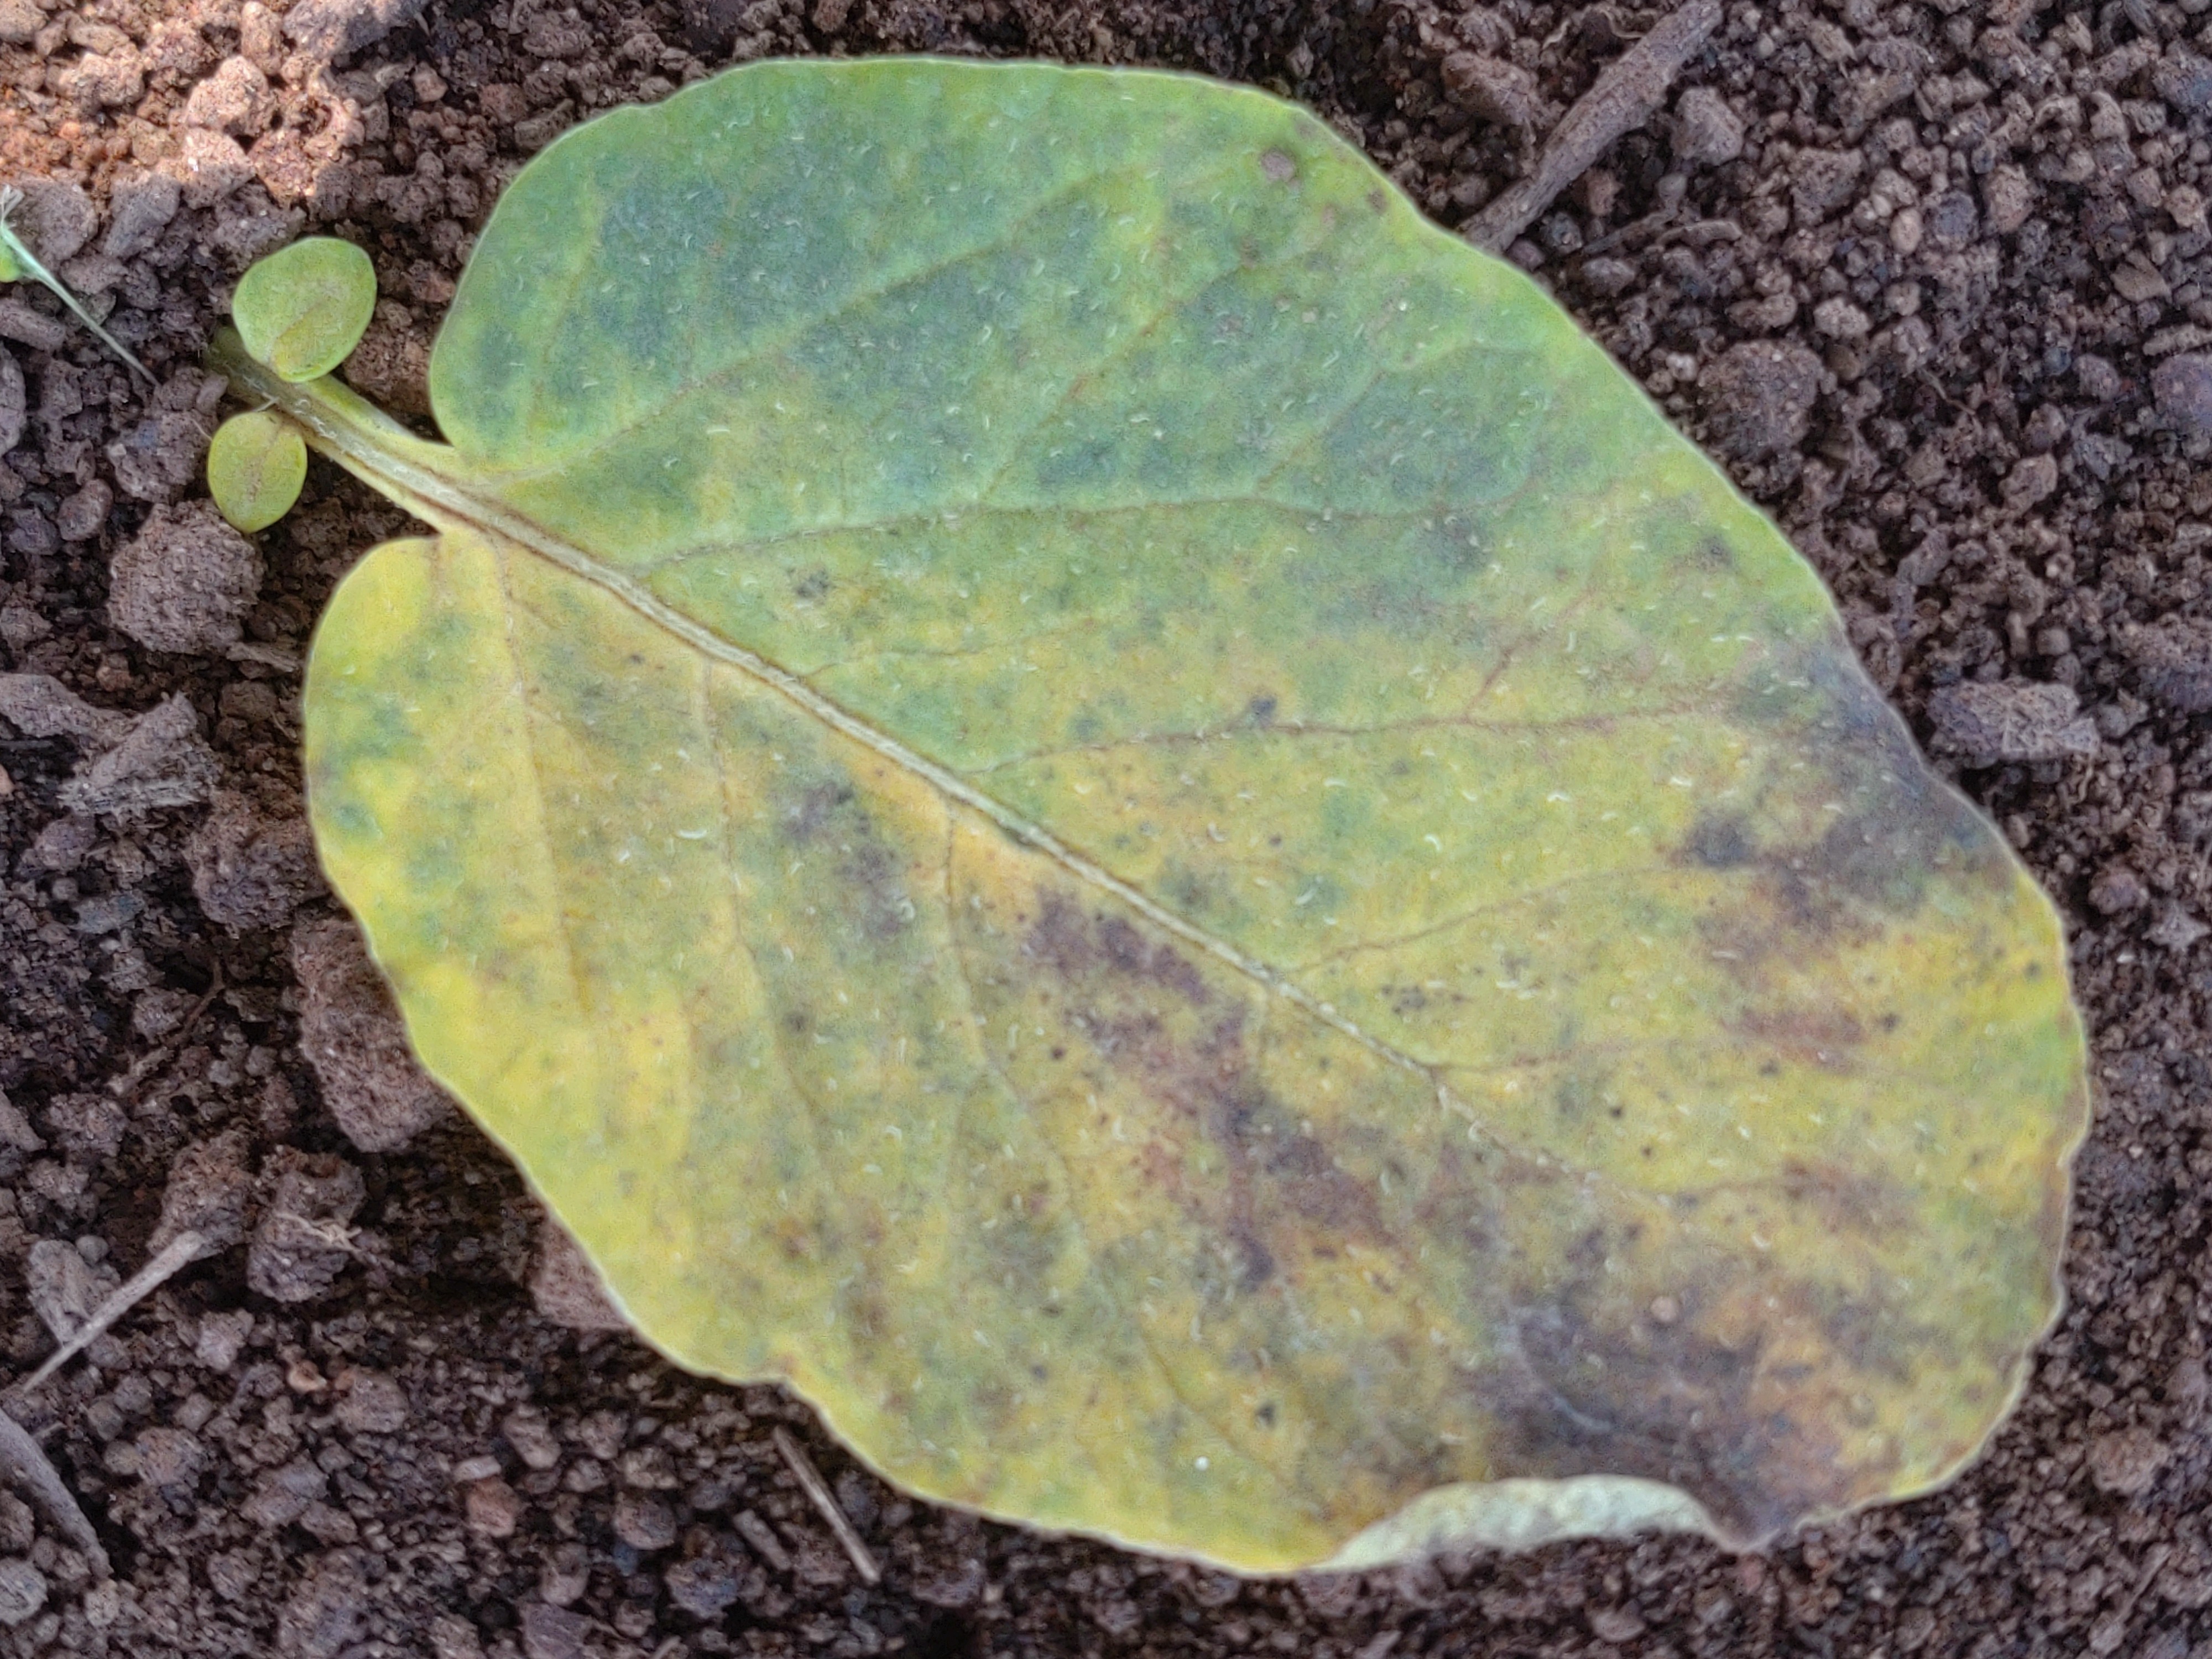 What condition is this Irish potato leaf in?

late blight
